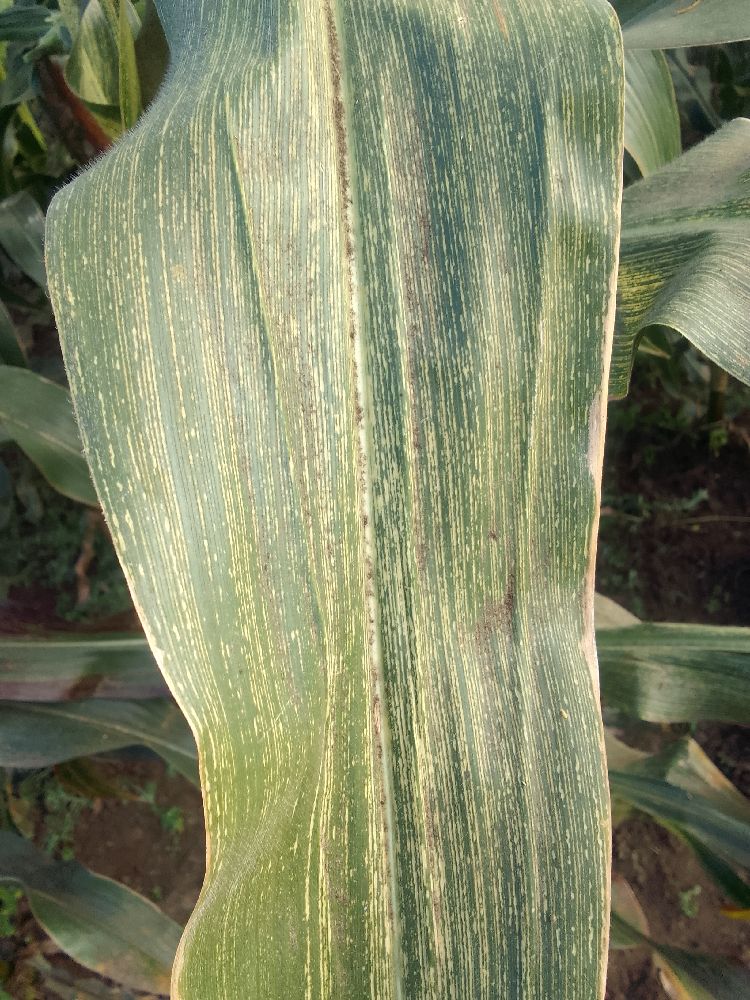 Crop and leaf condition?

maize, maize streak virus
